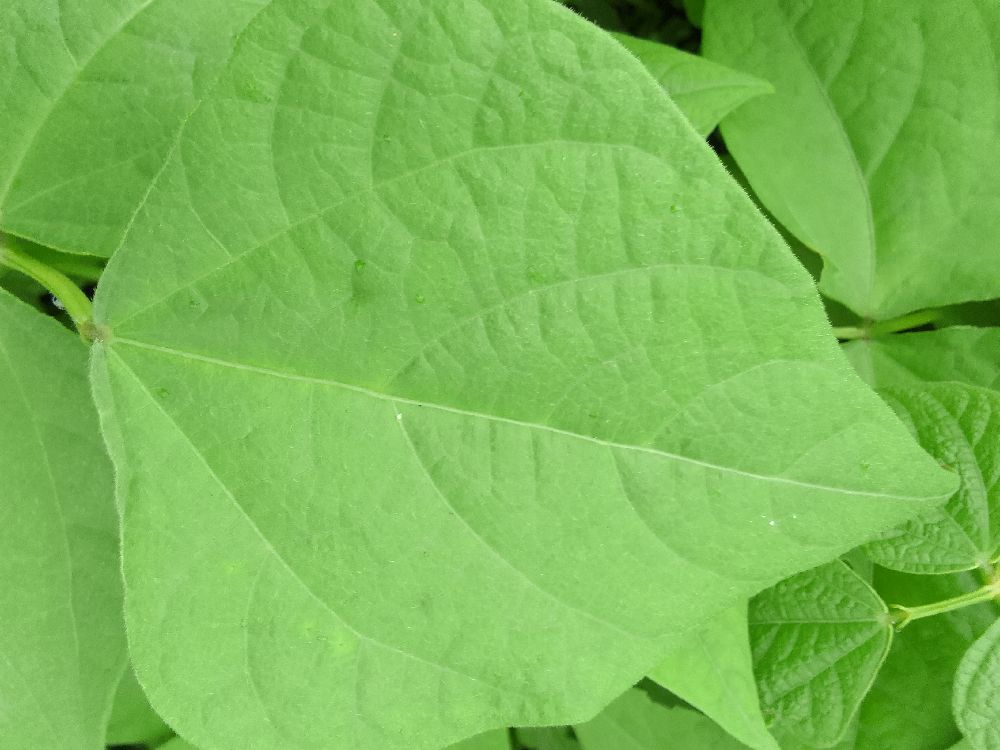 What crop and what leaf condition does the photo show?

common bean, healthy
